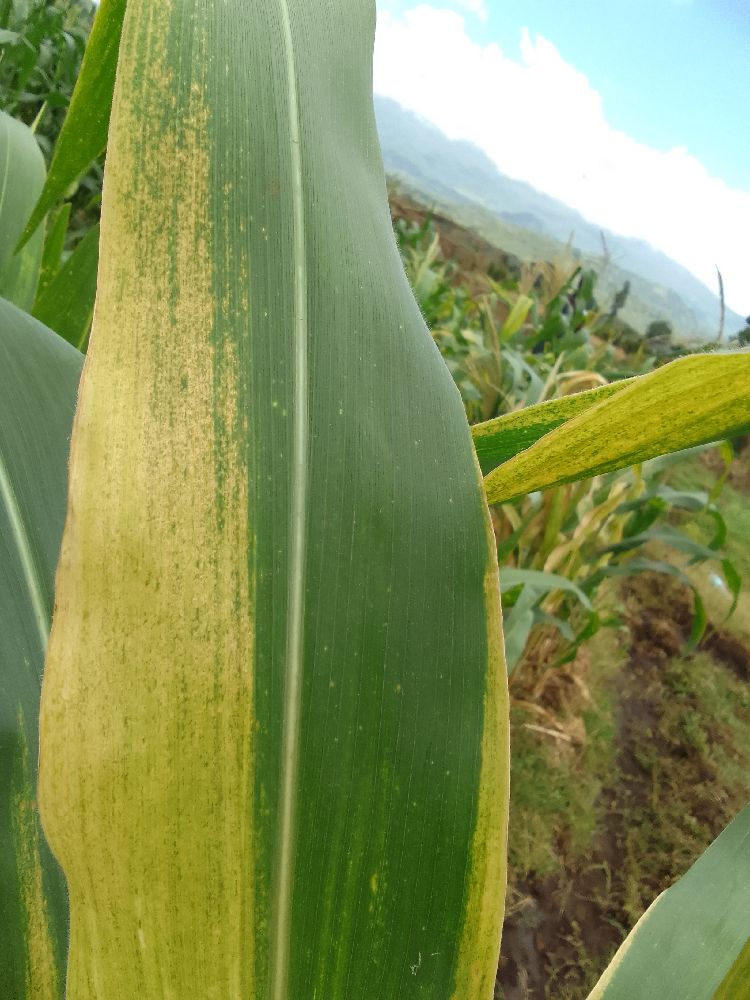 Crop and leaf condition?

maize, maize lethal necrosis
